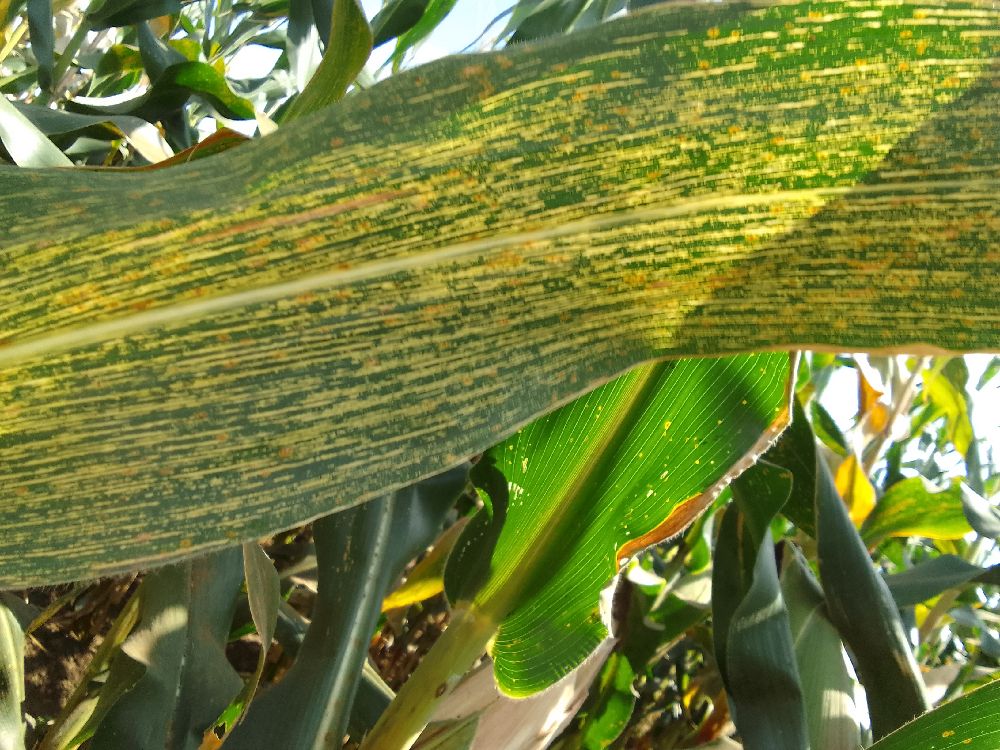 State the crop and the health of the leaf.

maize, maize streak virus
